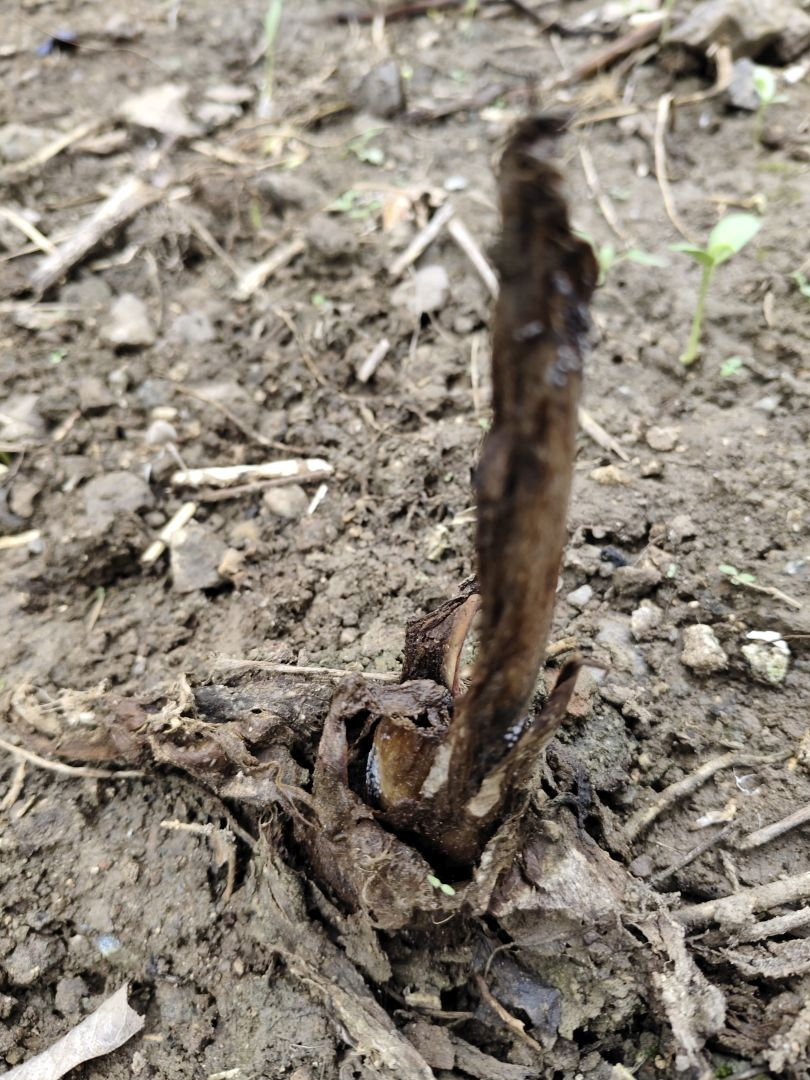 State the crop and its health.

taro, root rot
